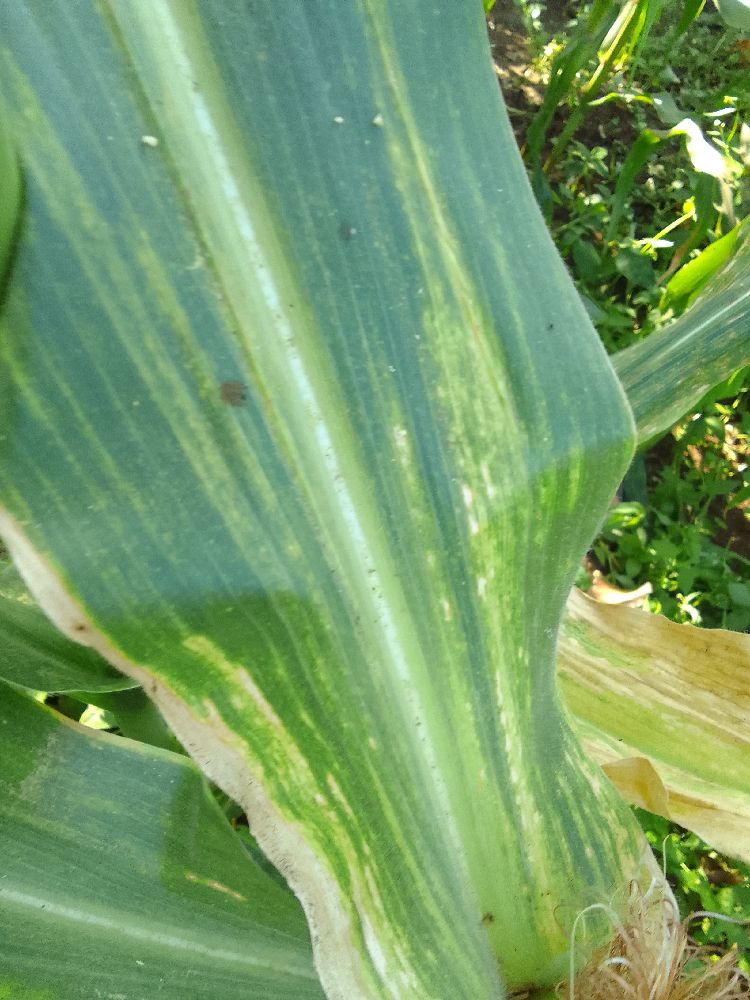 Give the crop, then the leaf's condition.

maize, maize lethal necrosis
